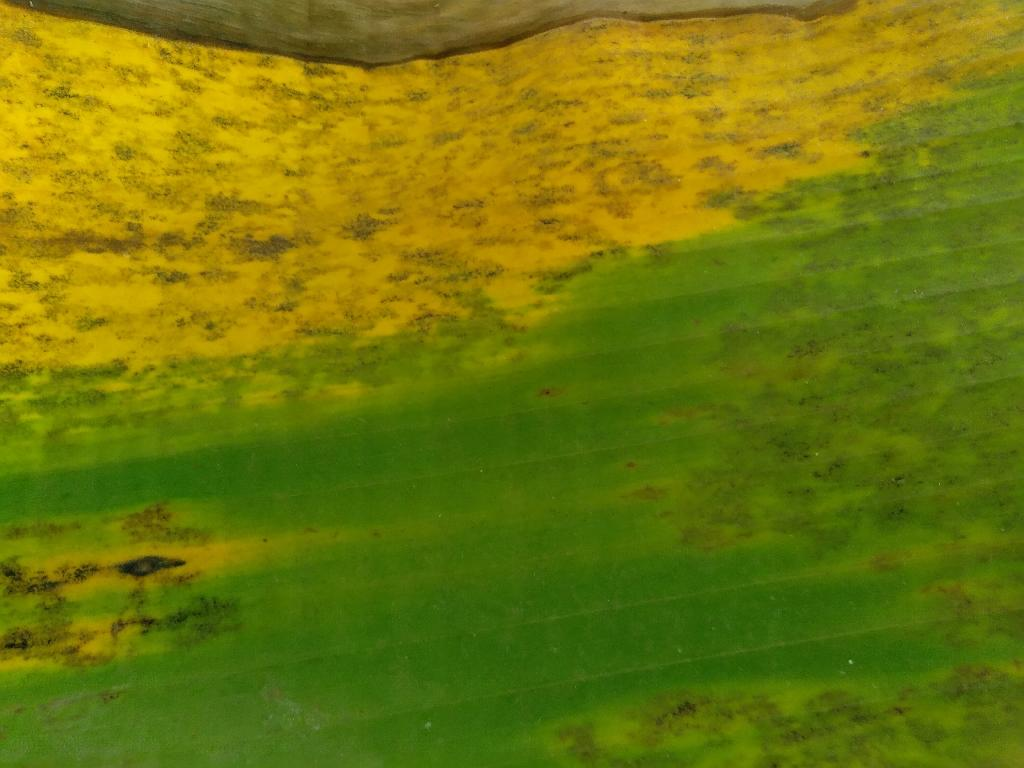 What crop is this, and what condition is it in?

banana, black sigatoka
